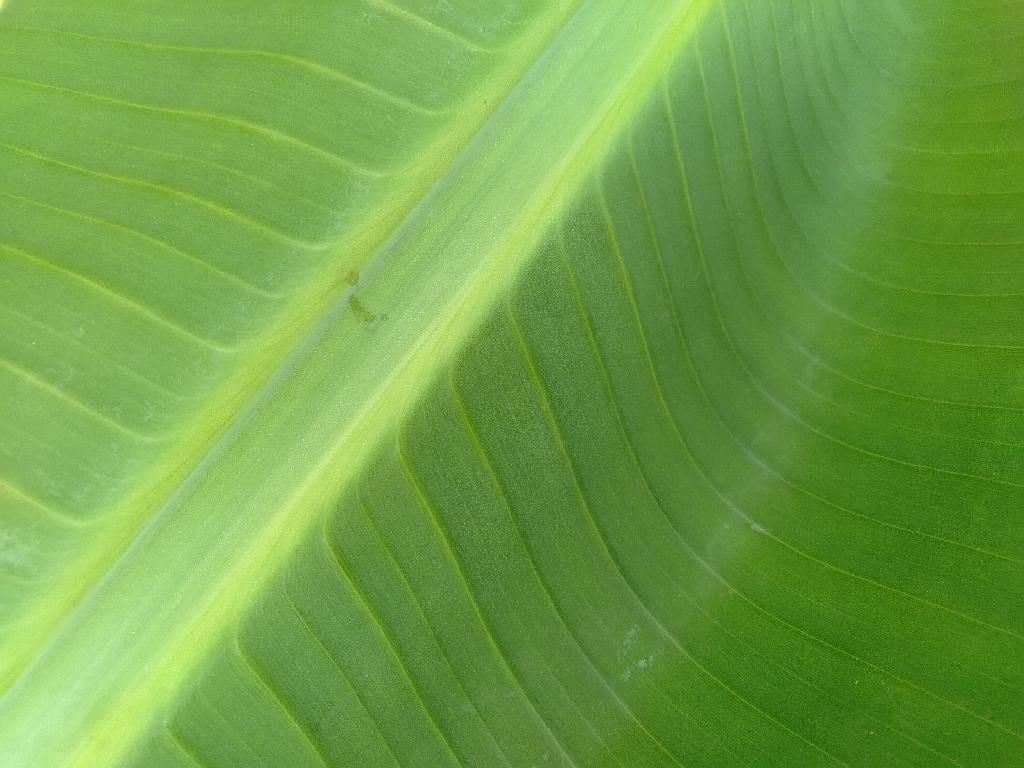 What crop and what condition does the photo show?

banana, healthy
